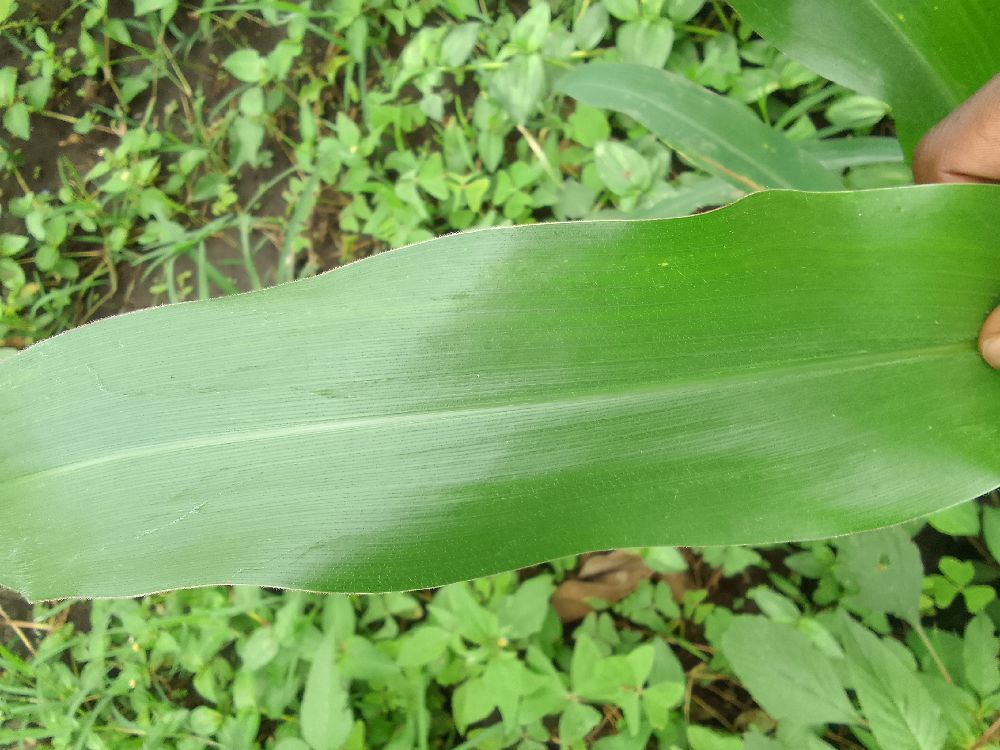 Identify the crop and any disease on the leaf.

maize, healthy
